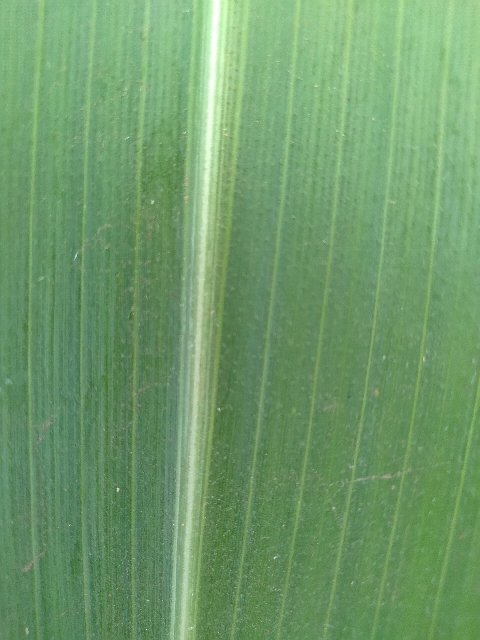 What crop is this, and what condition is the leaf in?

maize, healthy
